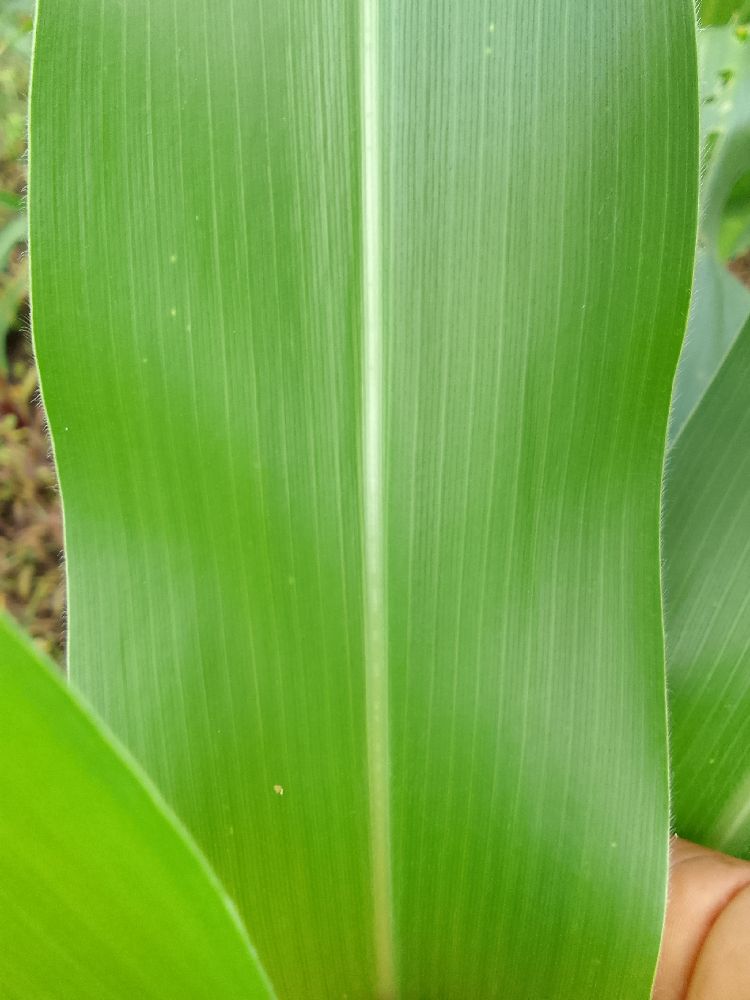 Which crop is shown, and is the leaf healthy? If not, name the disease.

maize, healthy
